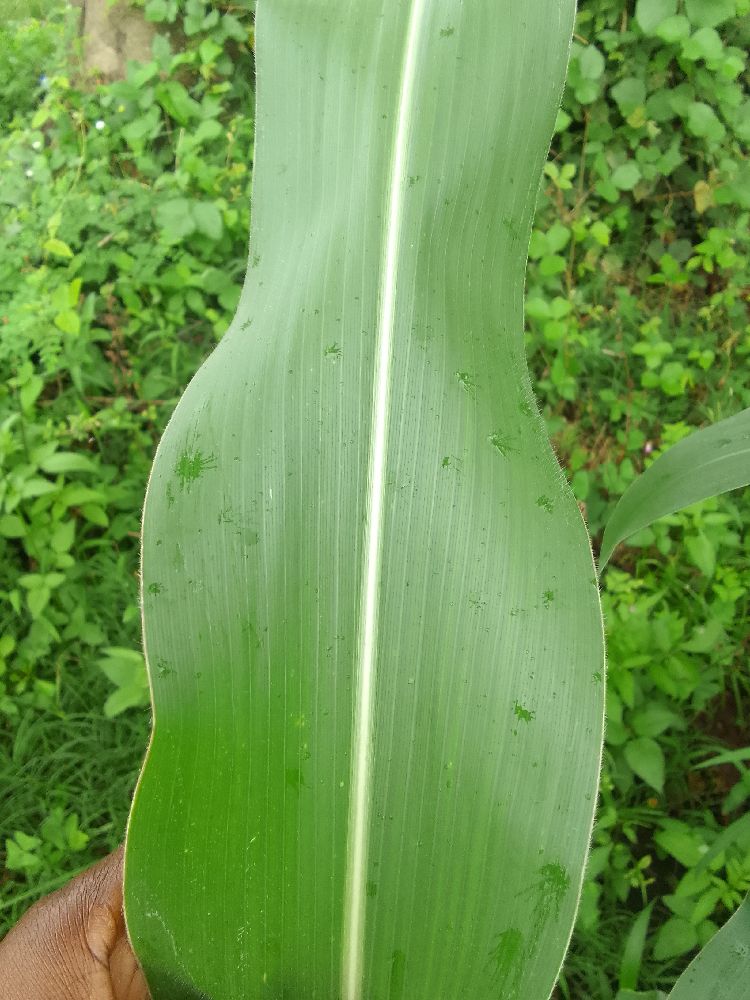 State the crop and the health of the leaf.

maize, healthy
